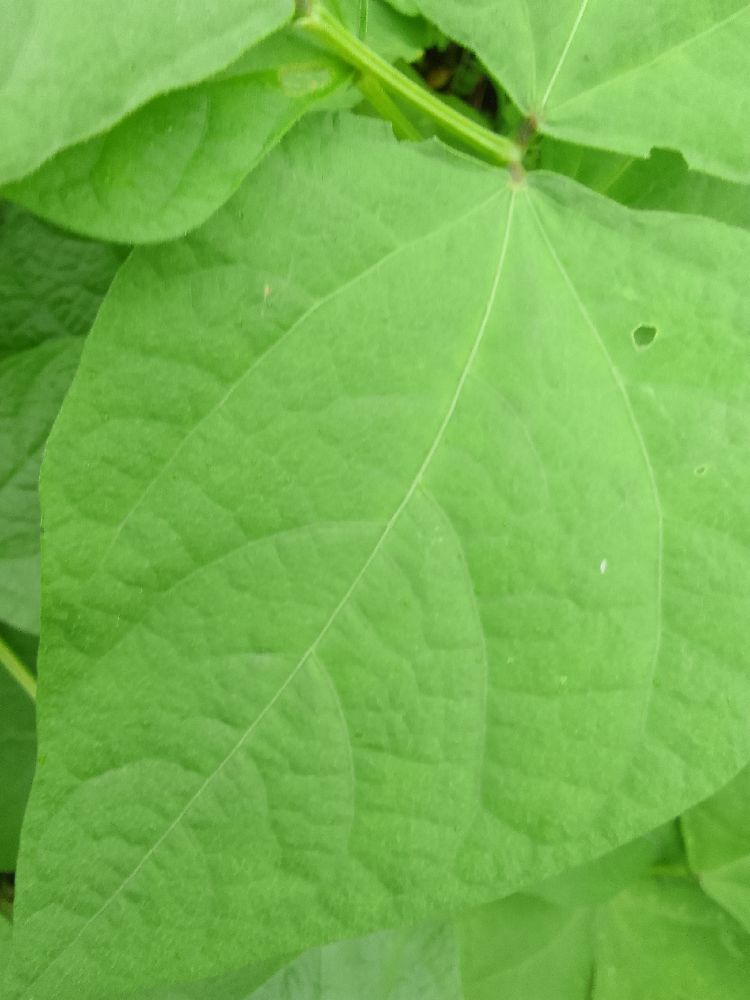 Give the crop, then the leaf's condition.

common bean, healthy
